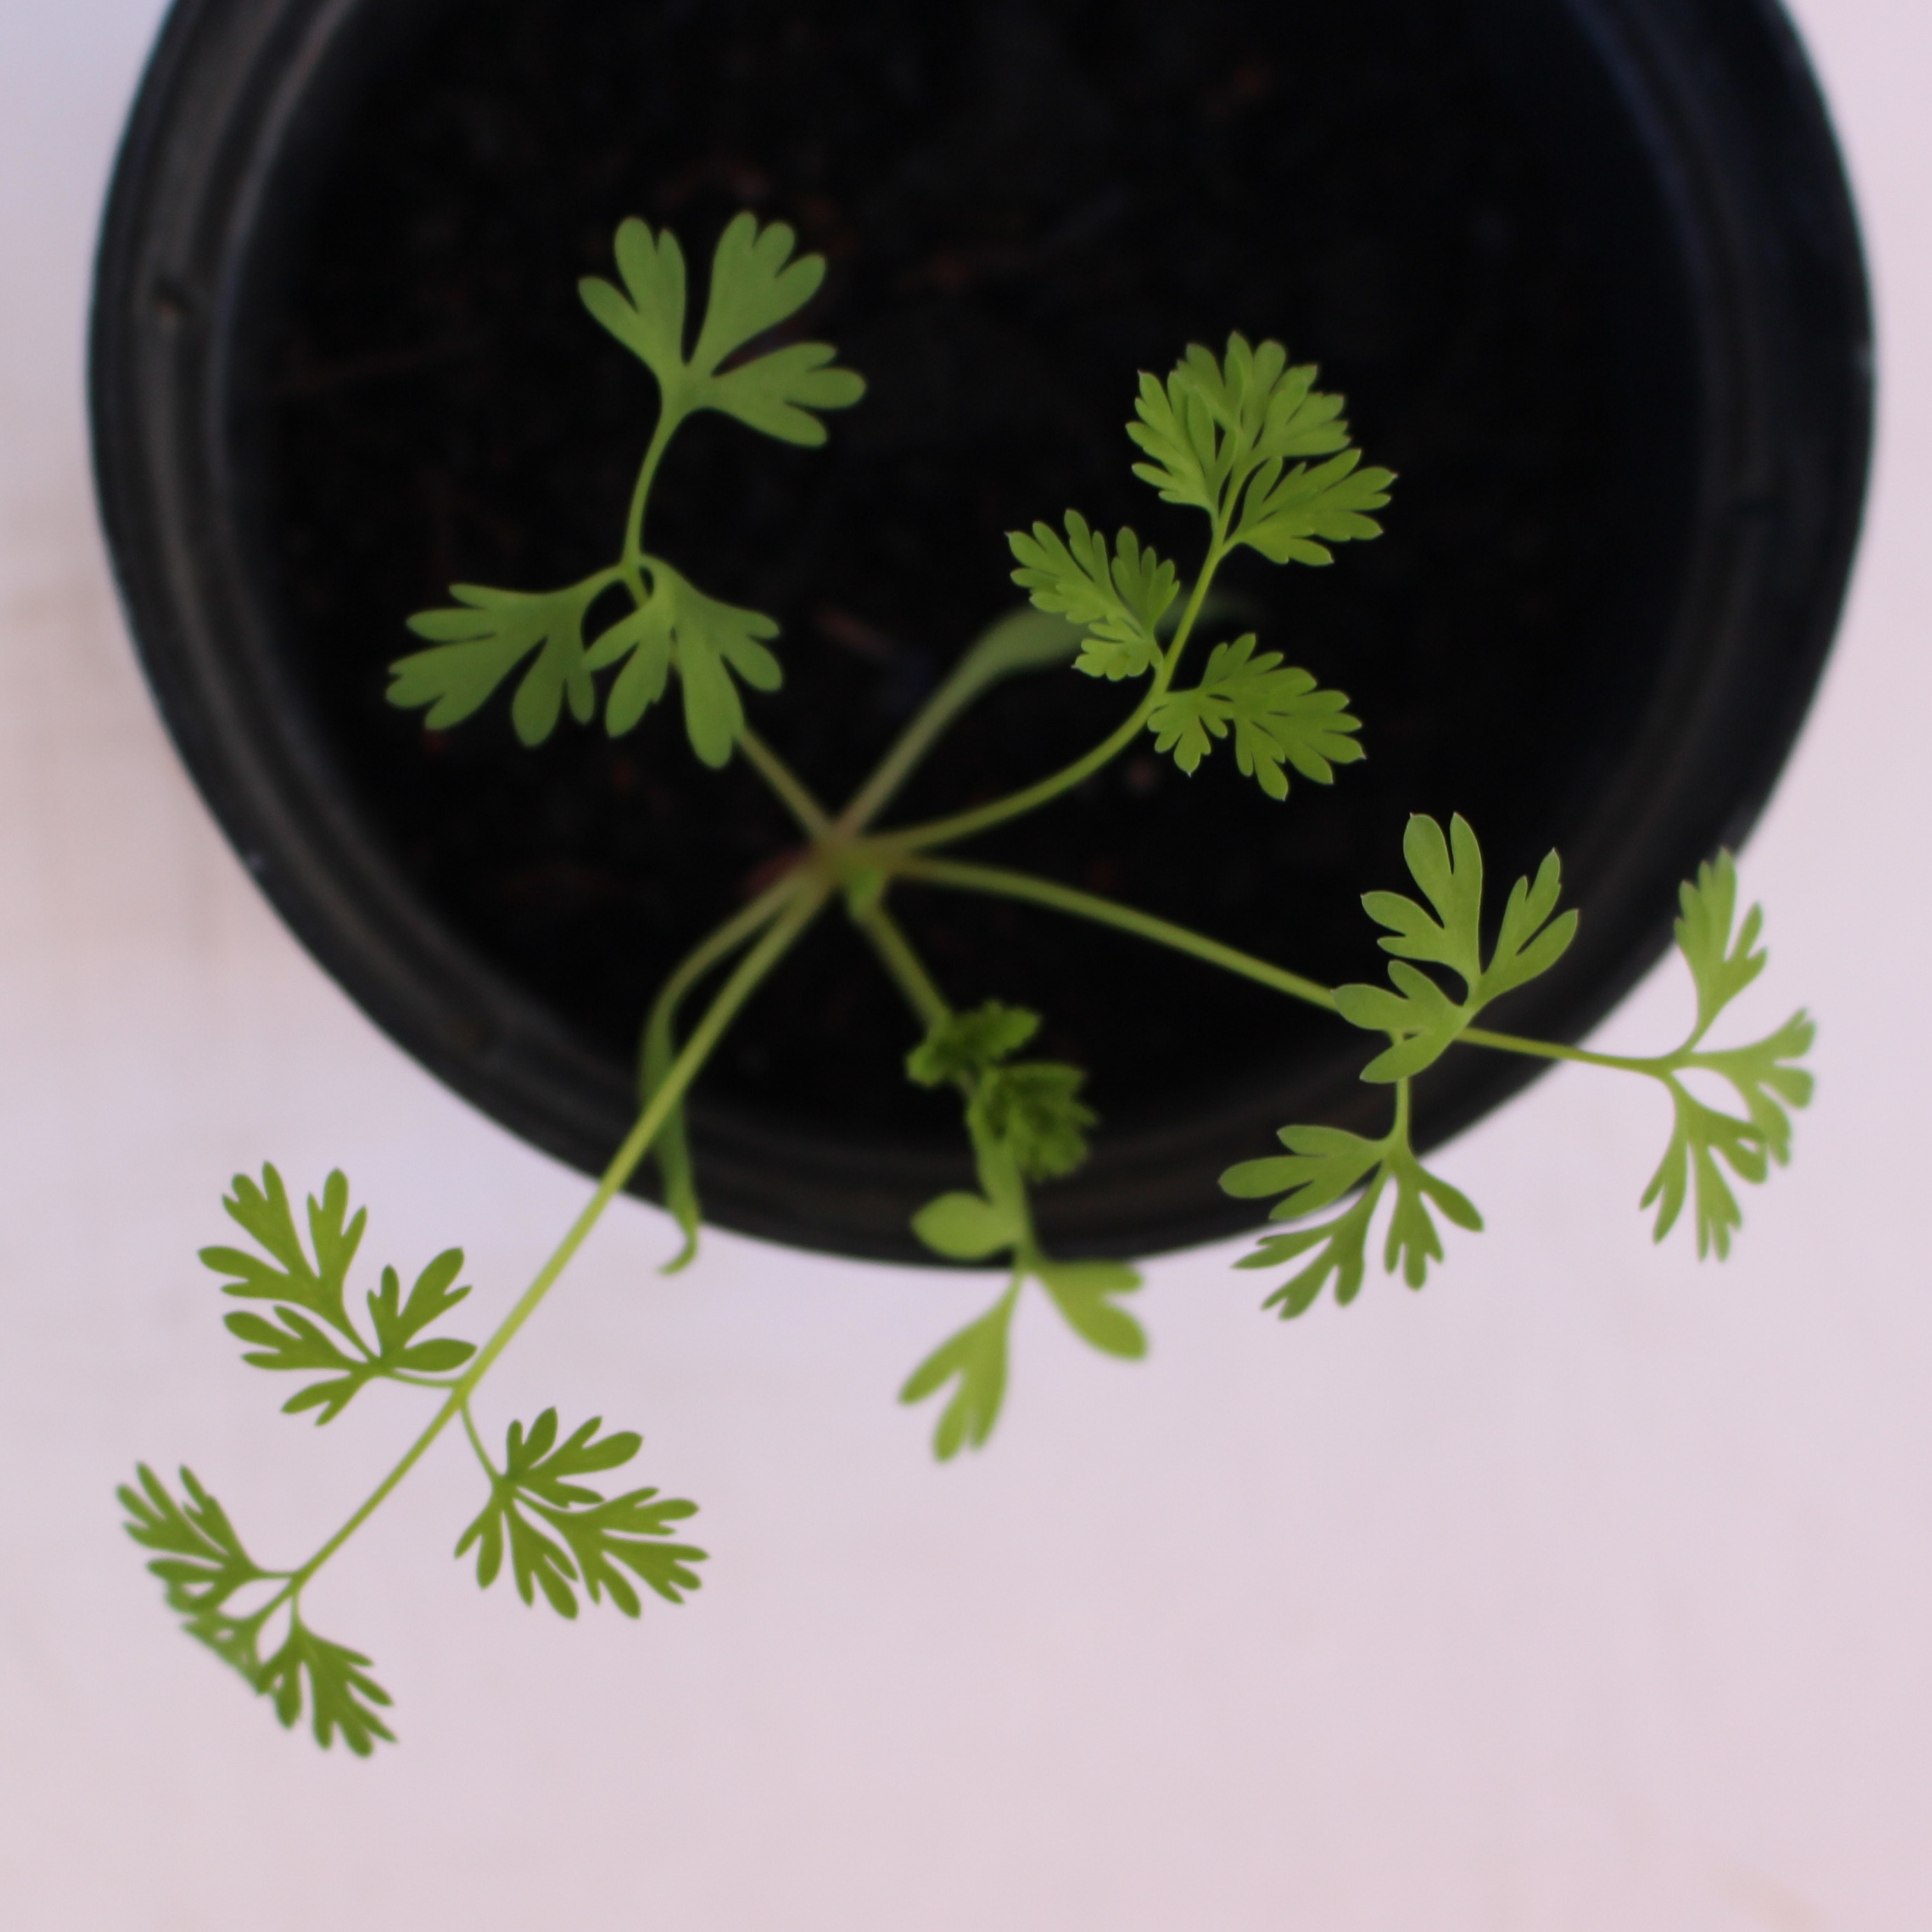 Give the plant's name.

Fumaria officinalis
